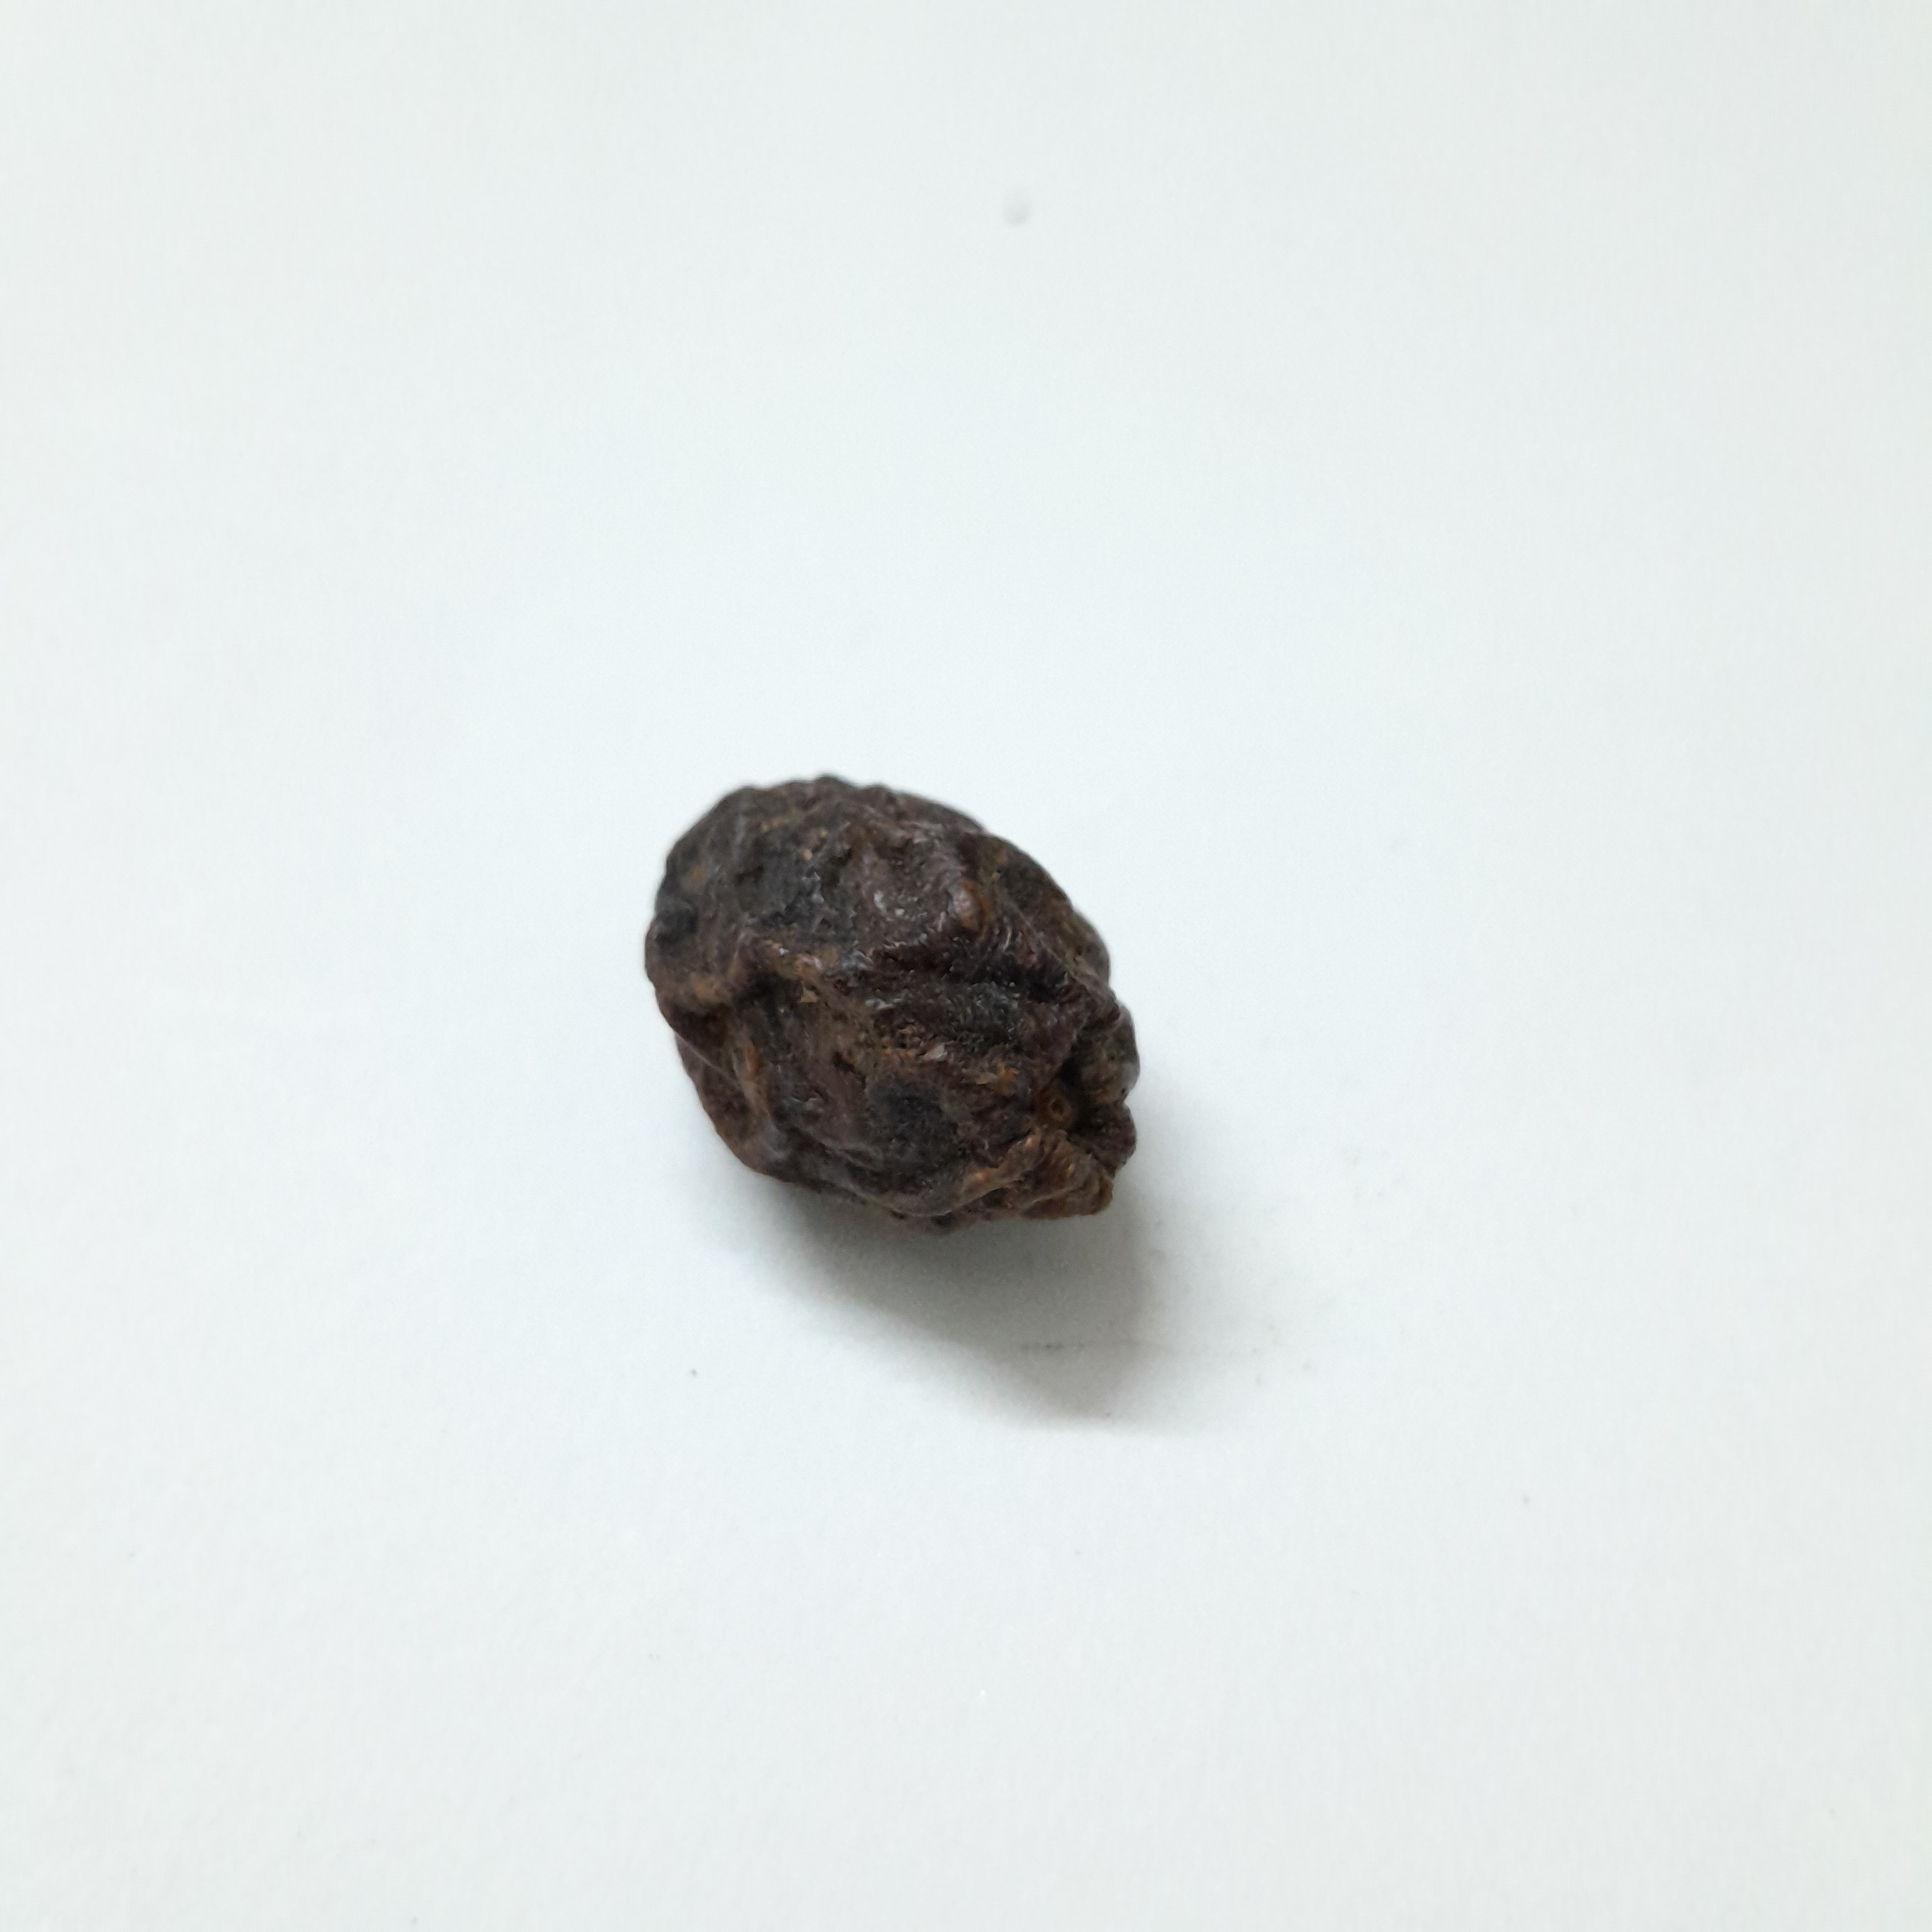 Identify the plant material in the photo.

kadukharik
